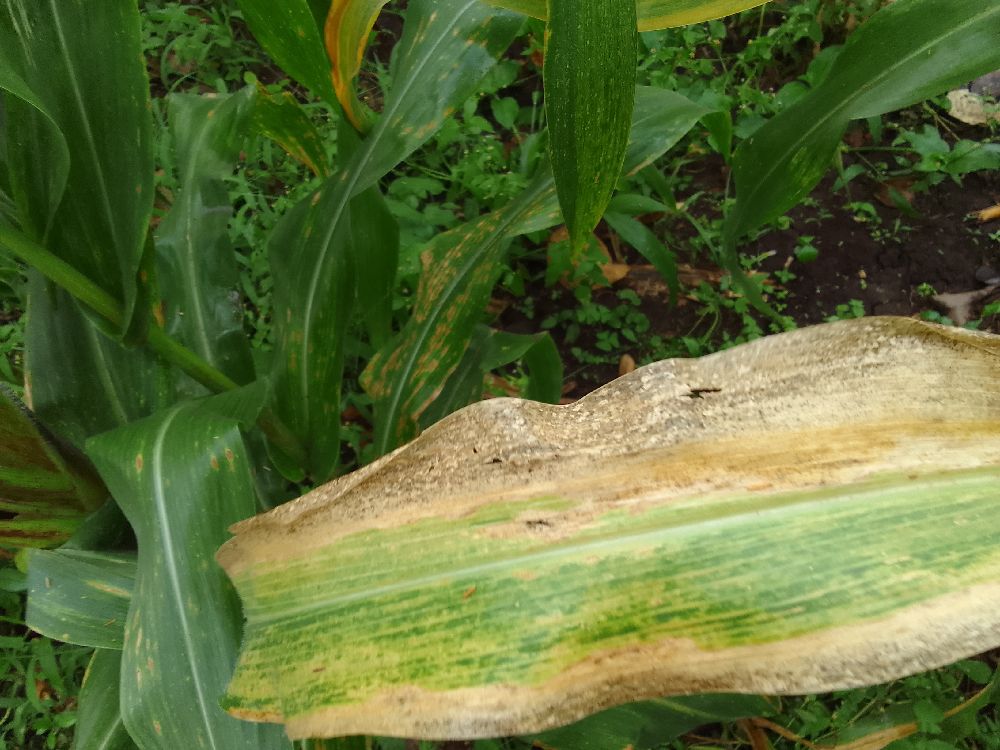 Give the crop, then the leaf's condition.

maize, maize lethal necrosis
